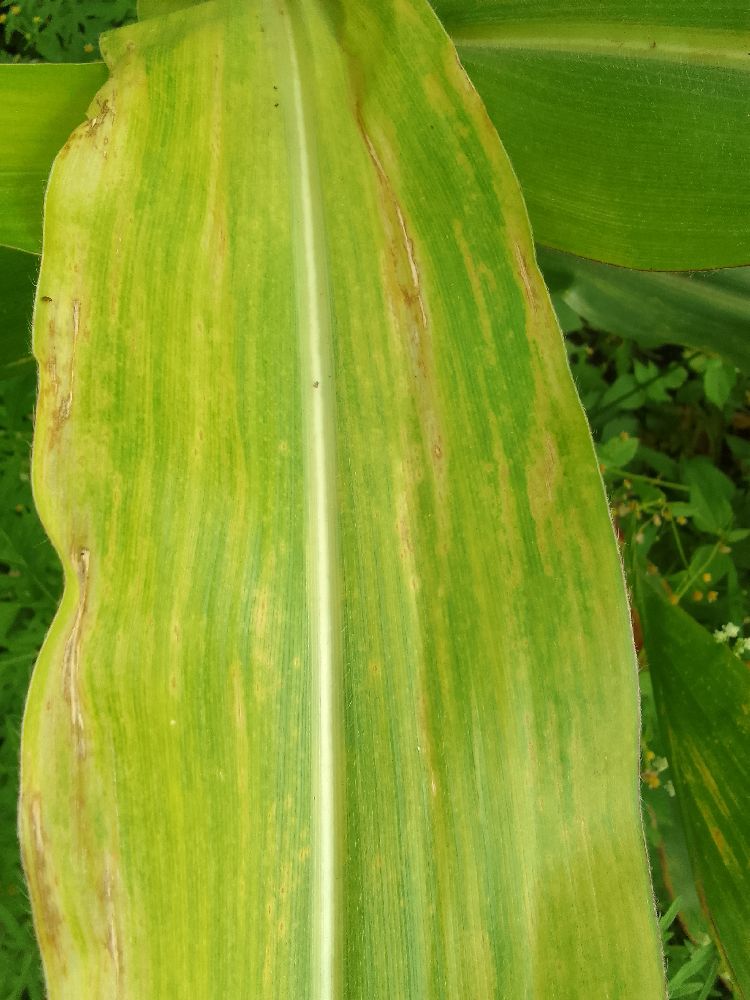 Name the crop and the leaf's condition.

maize, maize lethal necrosis
